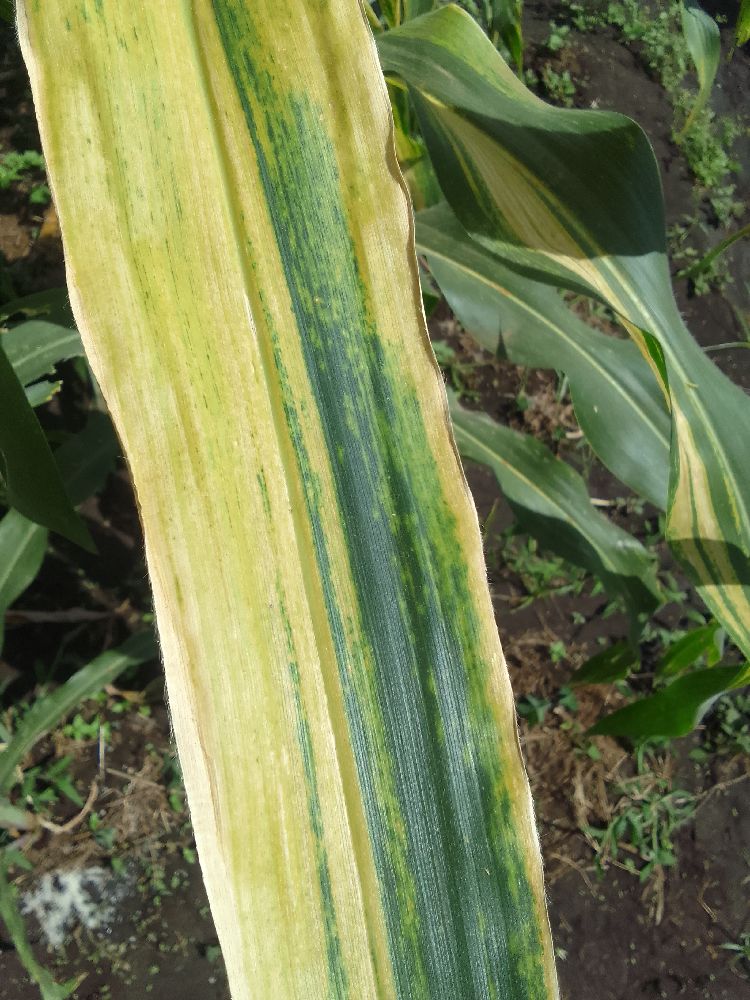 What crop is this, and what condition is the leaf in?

maize, maize lethal necrosis
